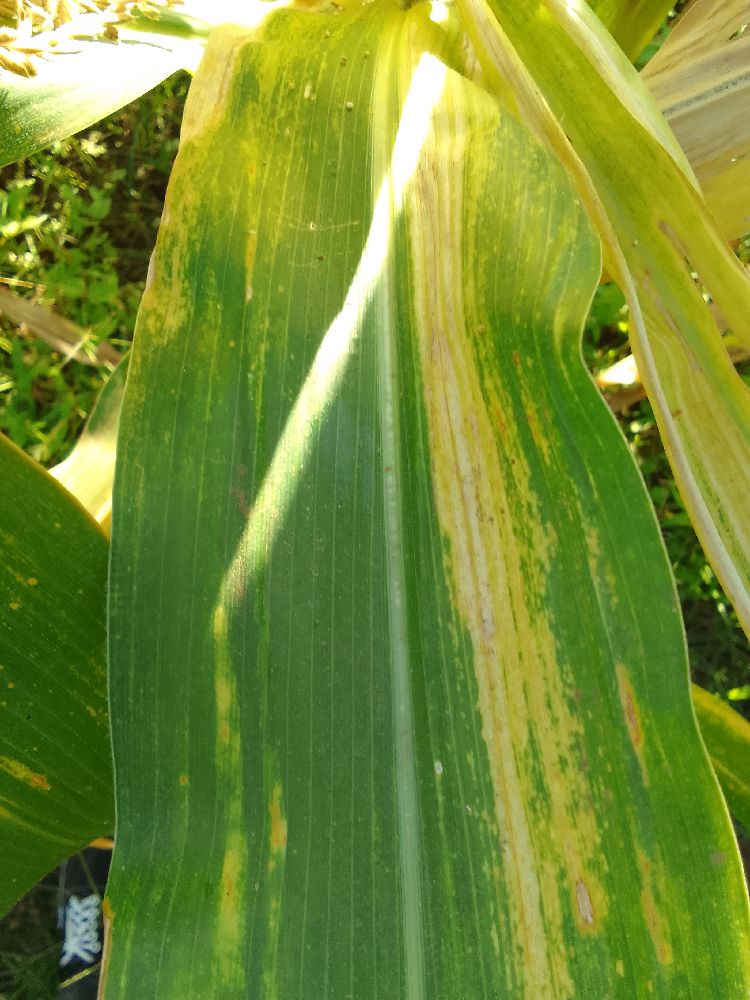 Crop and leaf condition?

maize, maize lethal necrosis
